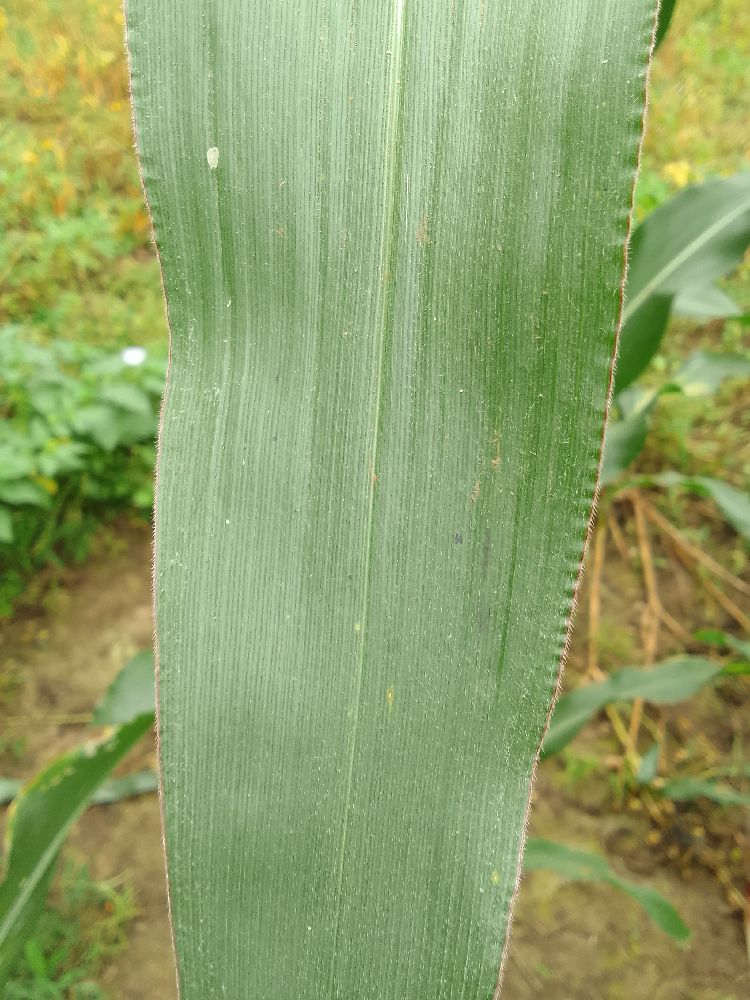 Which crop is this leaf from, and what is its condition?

maize, healthy
